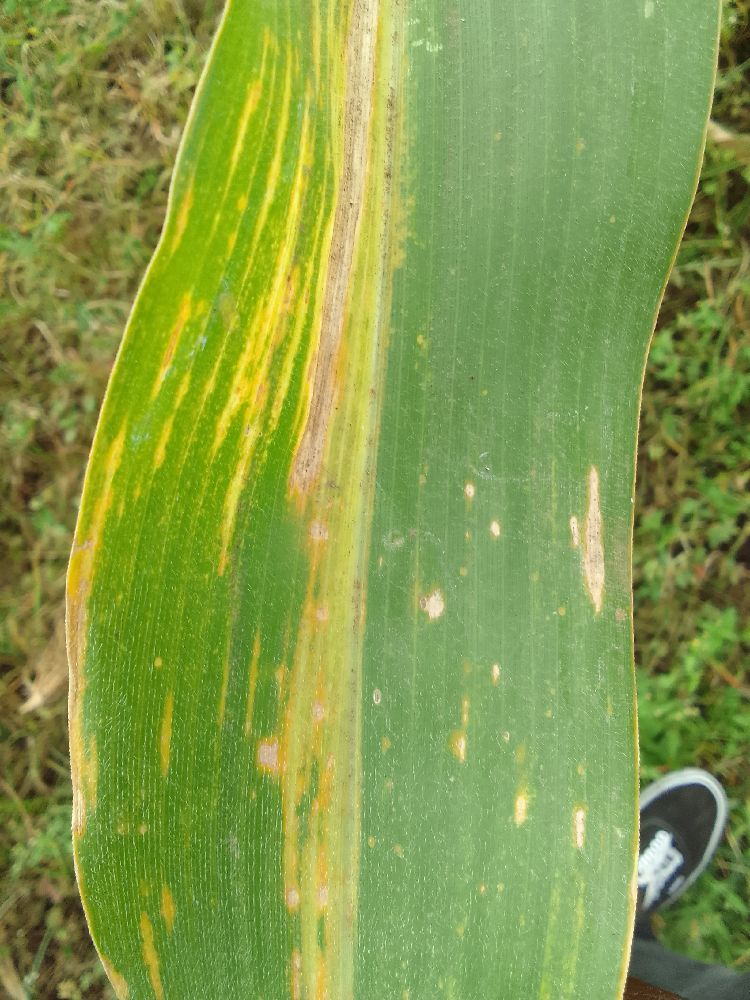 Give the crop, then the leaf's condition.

maize, maize lethal necrosis
